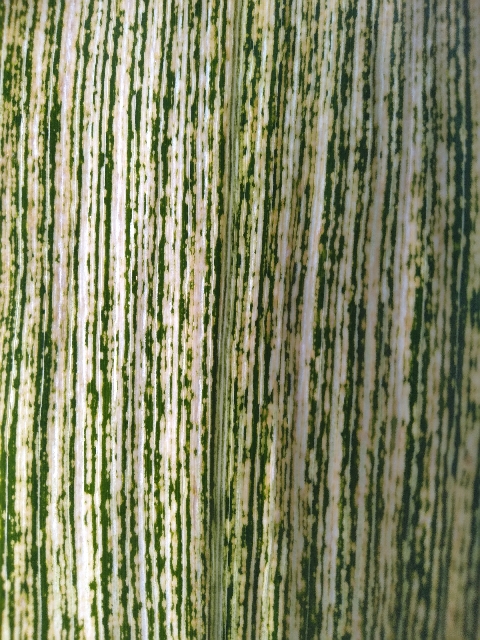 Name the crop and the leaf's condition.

maize, maize streak virus
